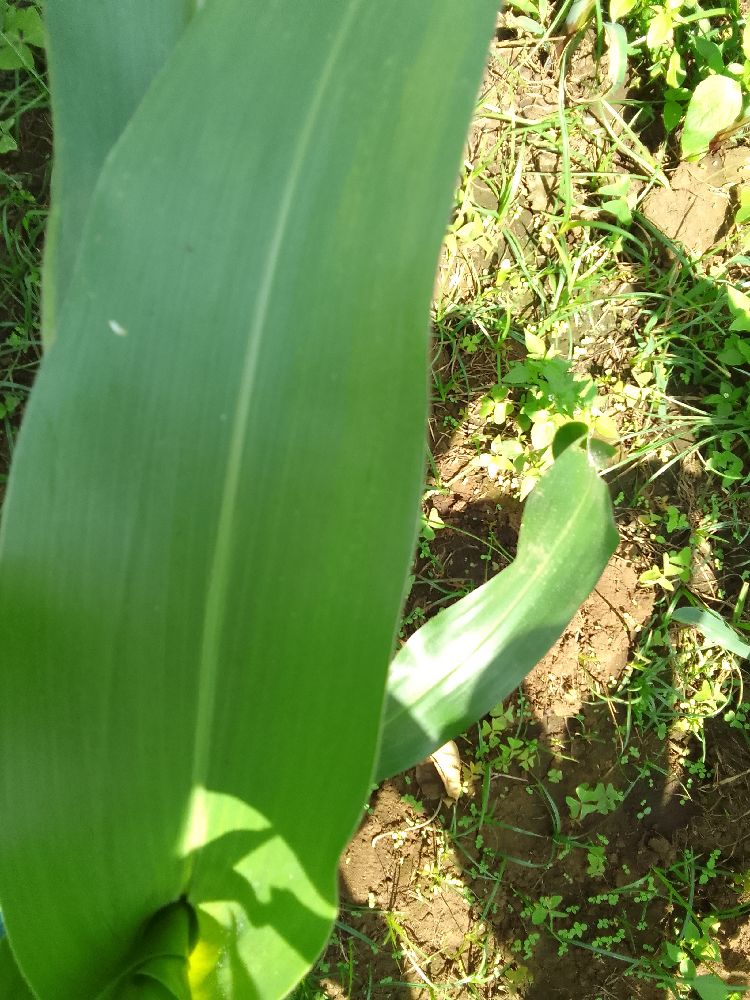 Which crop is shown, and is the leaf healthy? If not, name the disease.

maize, healthy
